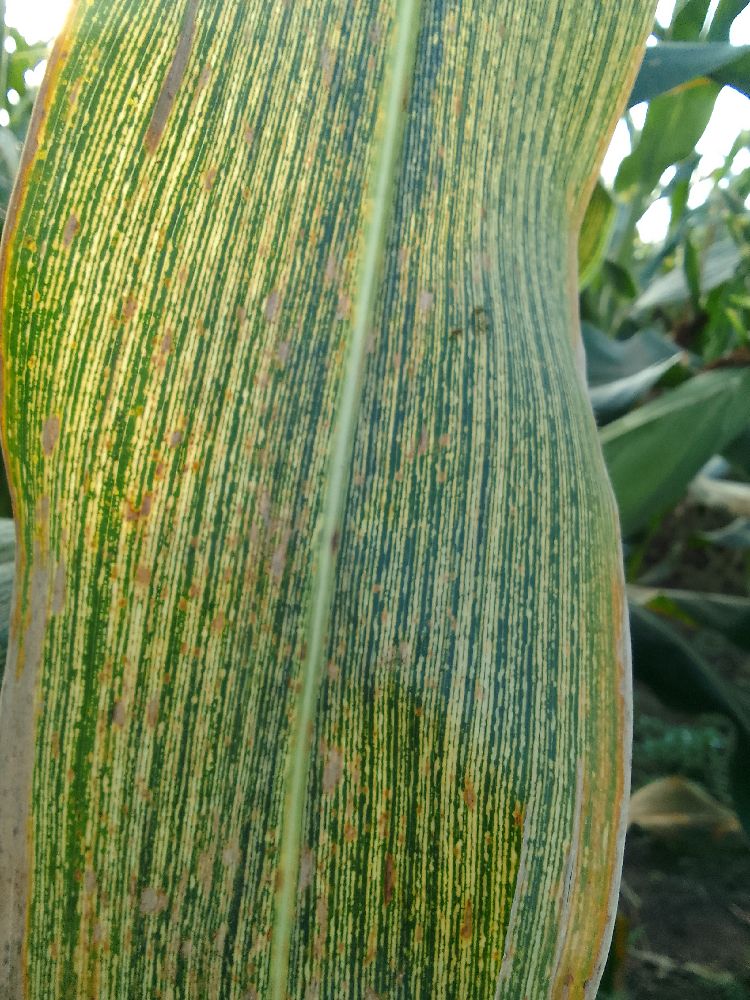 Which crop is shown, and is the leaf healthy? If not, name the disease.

maize, maize streak virus
